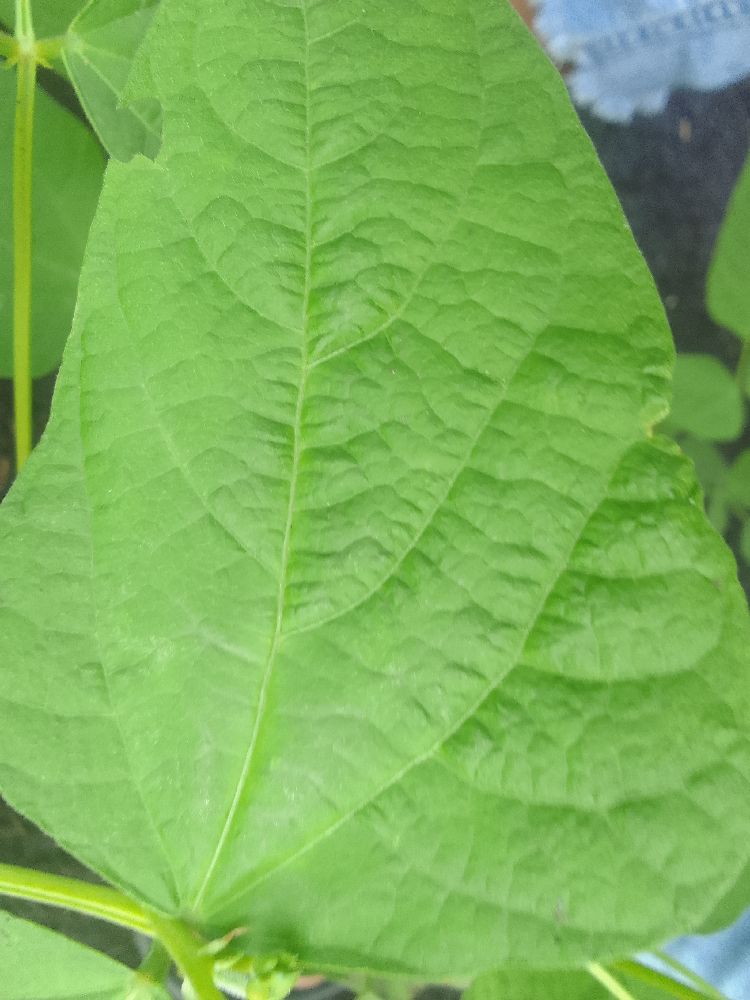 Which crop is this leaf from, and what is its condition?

common bean, healthy
